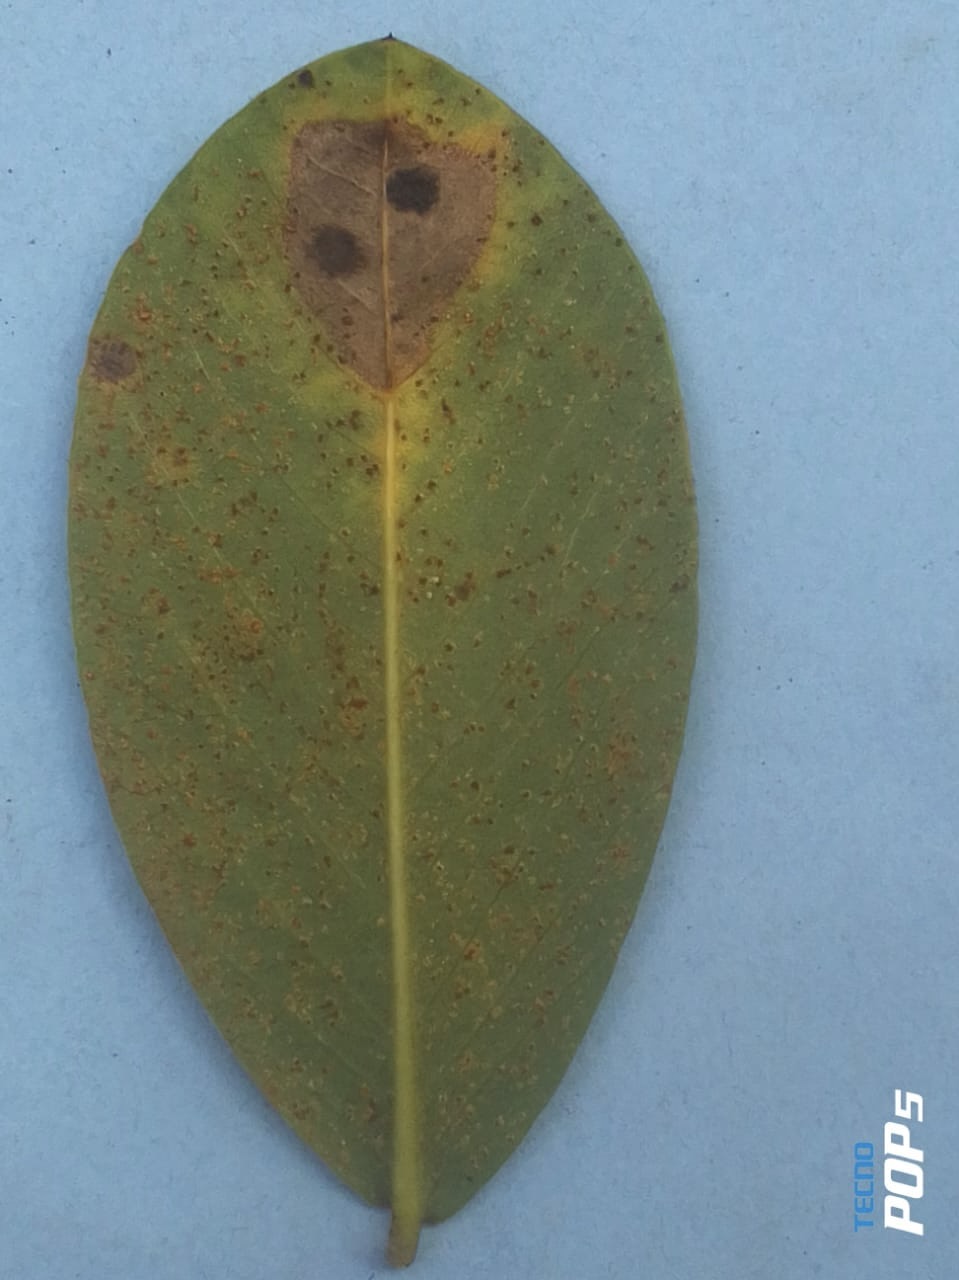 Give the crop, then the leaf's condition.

peanut, phoma arachidicola
